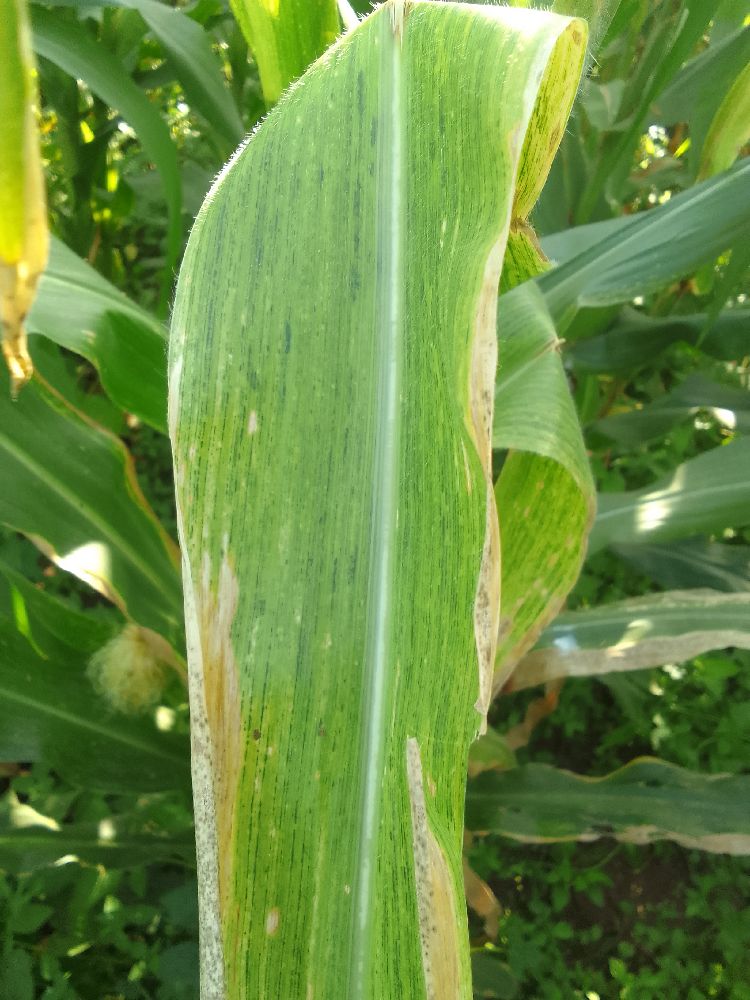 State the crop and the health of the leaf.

maize, maize lethal necrosis
